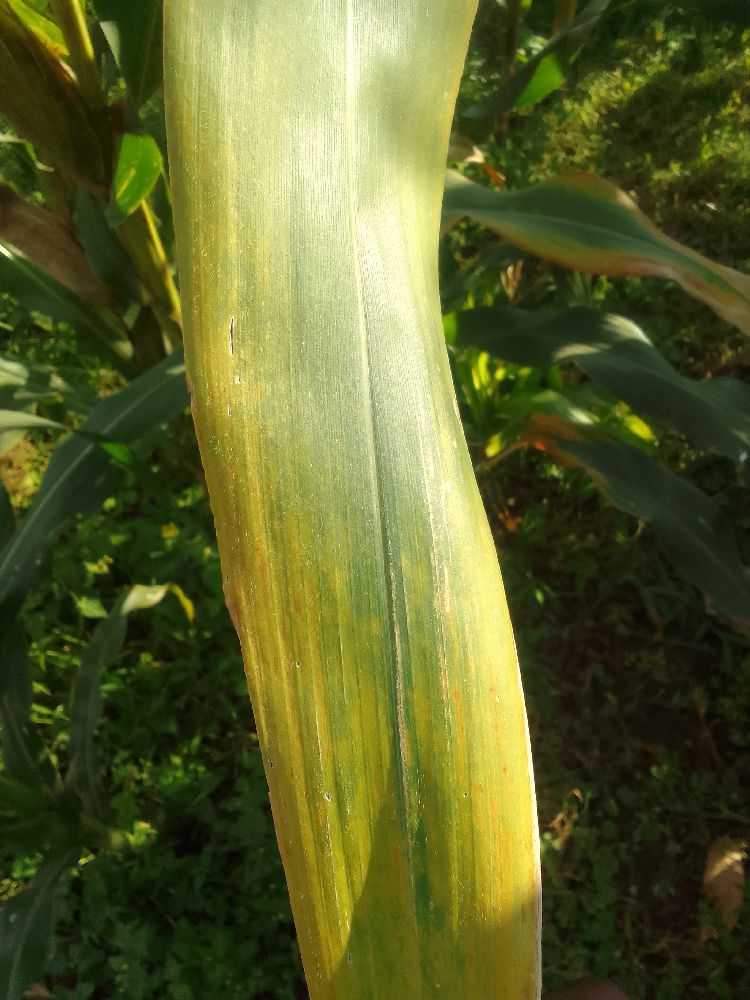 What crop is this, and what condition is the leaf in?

maize, maize lethal necrosis
